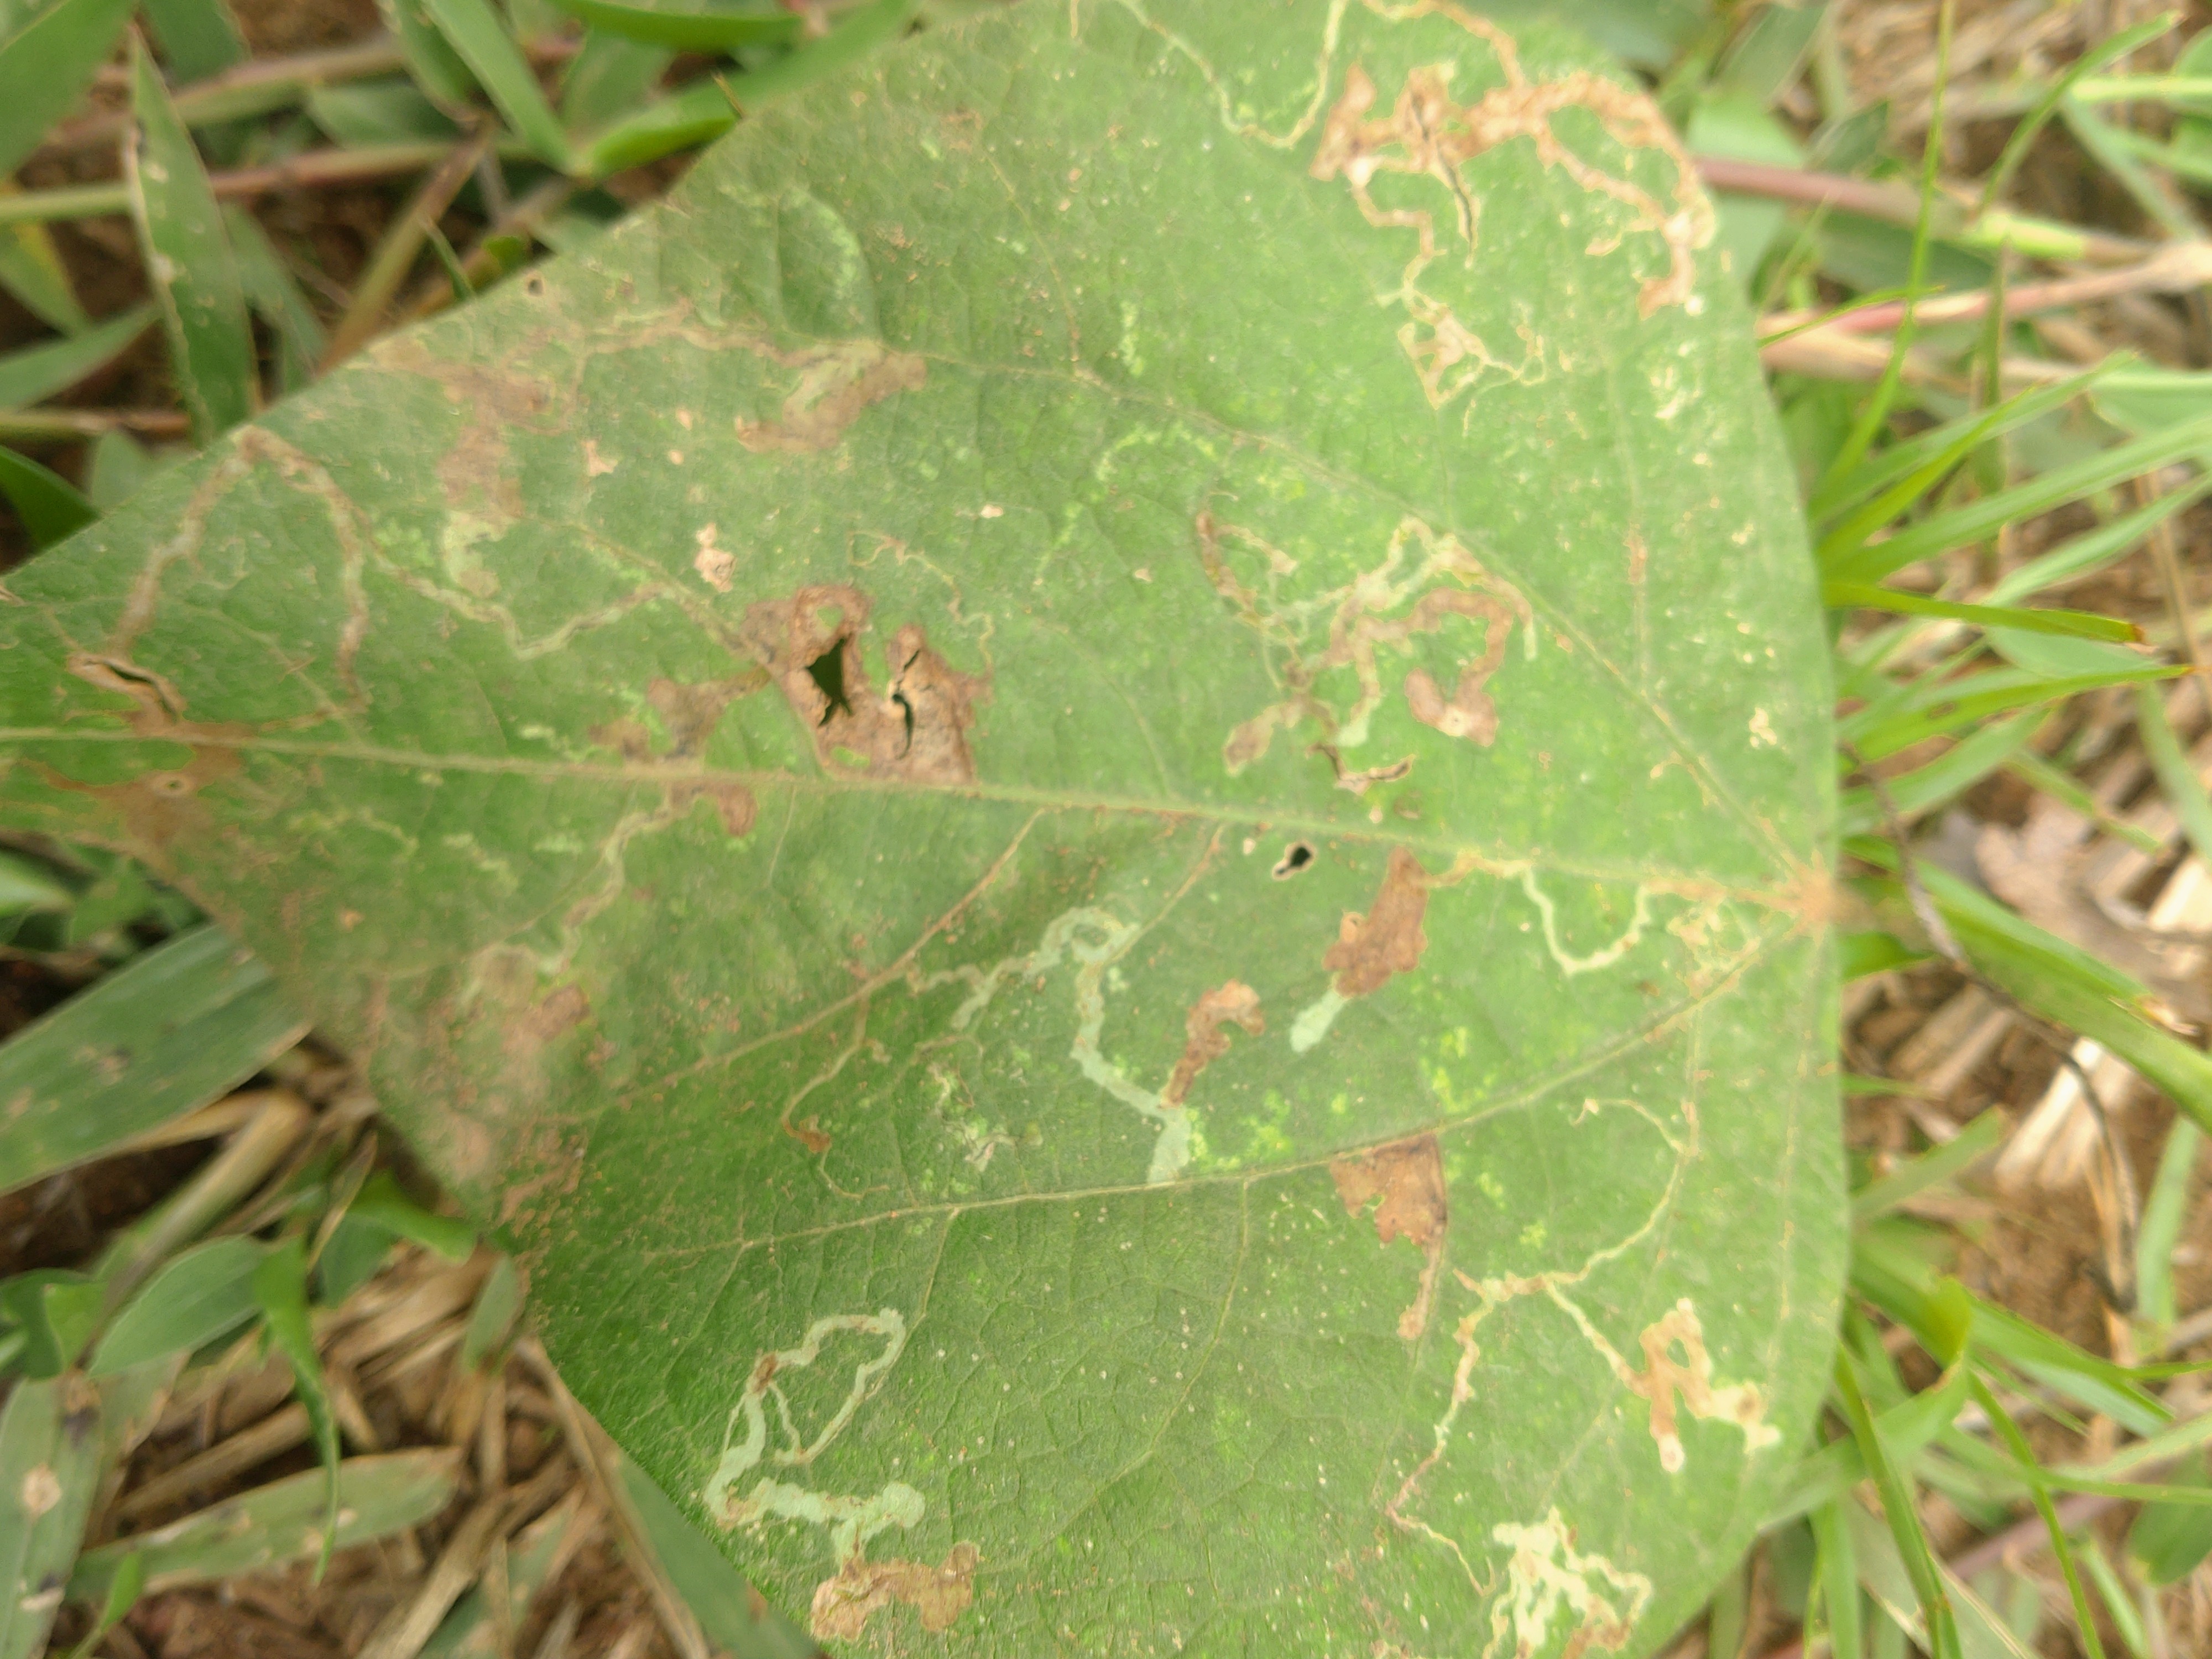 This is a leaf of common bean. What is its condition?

anthracnose
